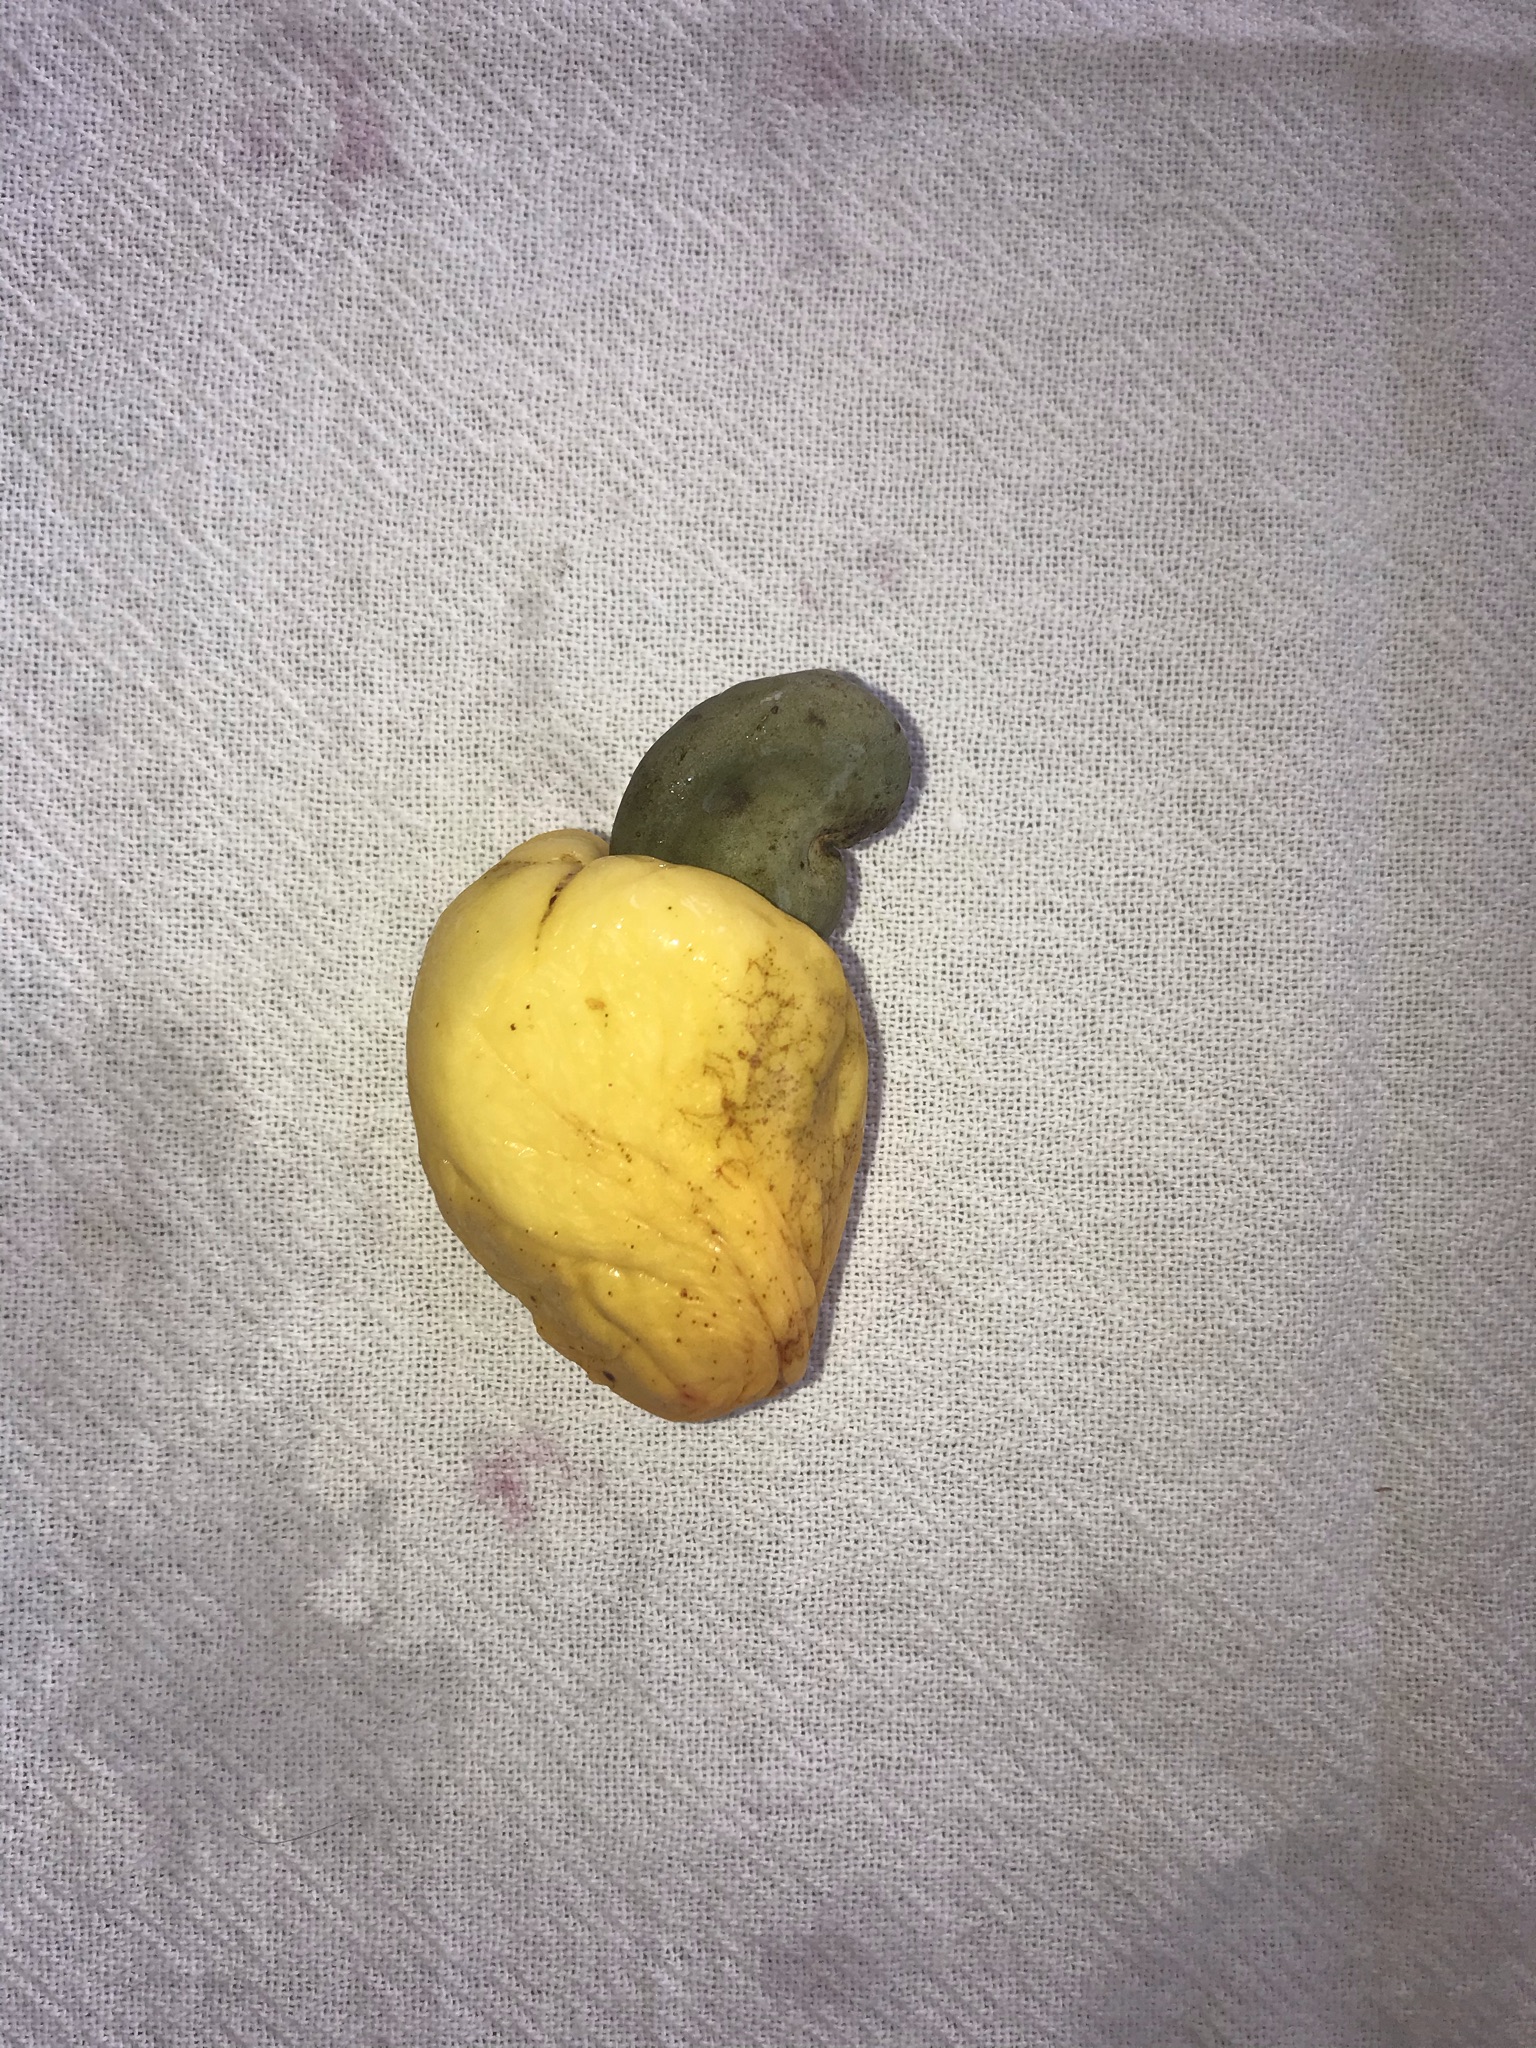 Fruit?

caju amarelo
